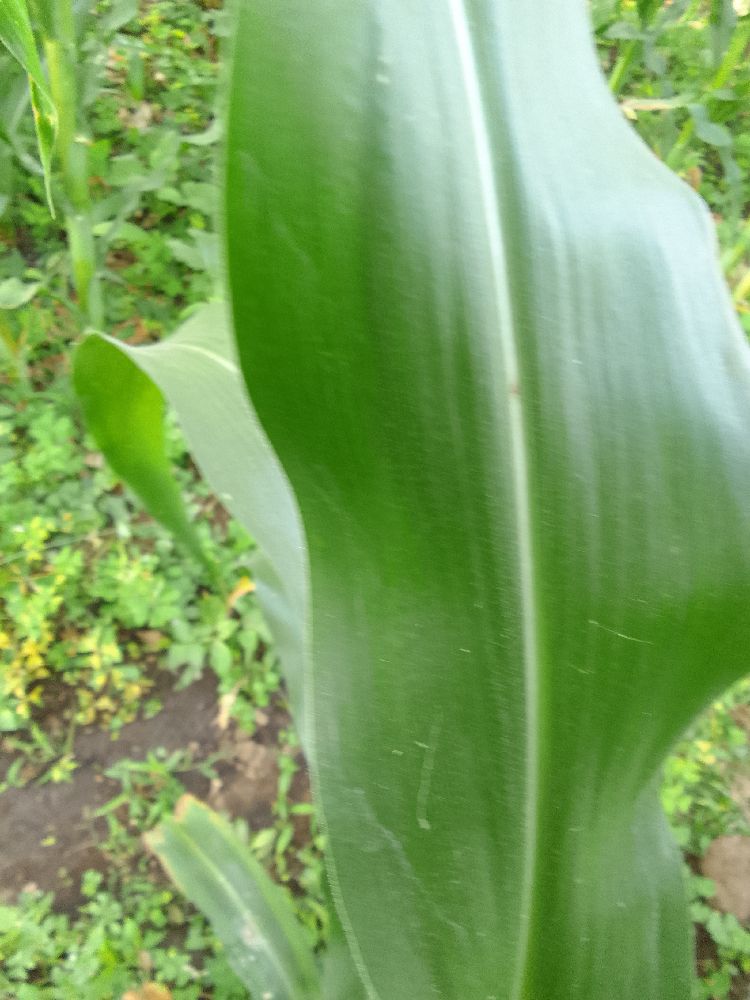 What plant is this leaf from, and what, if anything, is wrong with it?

maize, healthy
